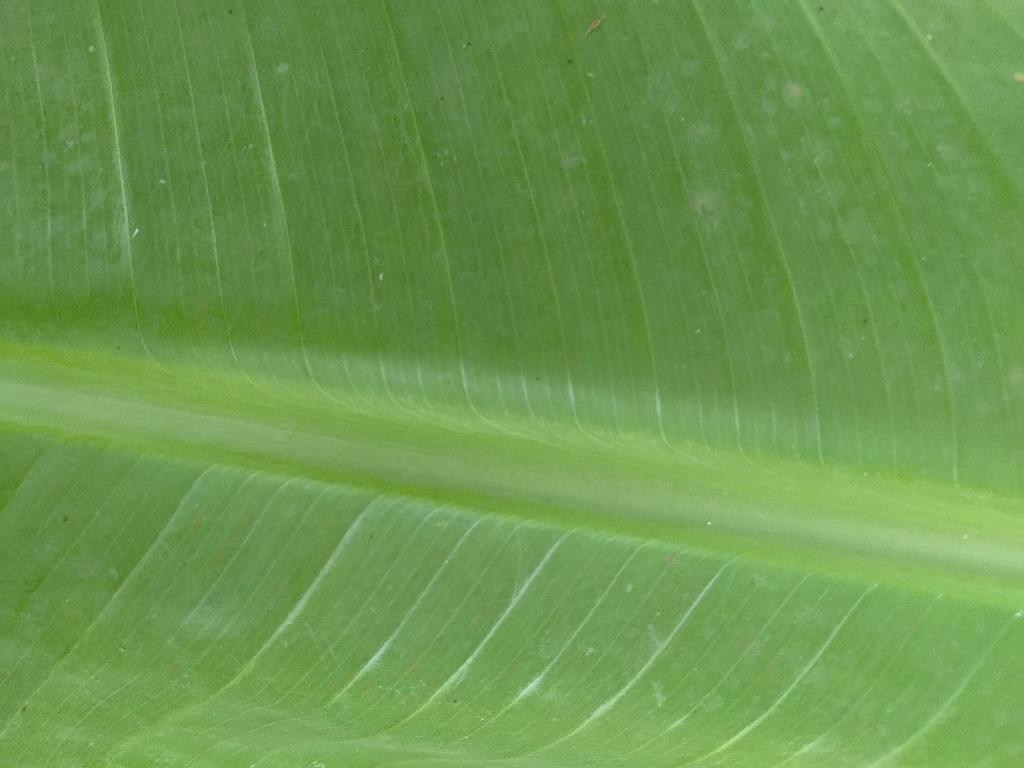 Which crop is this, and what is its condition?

banana, healthy
